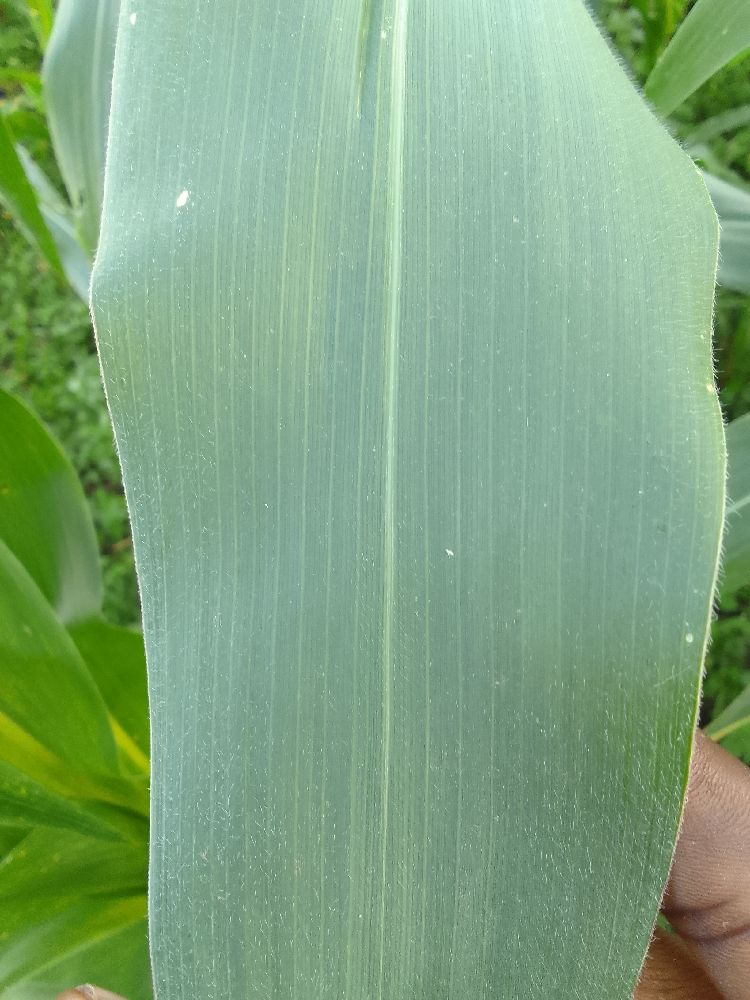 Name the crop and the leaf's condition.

maize, healthy
